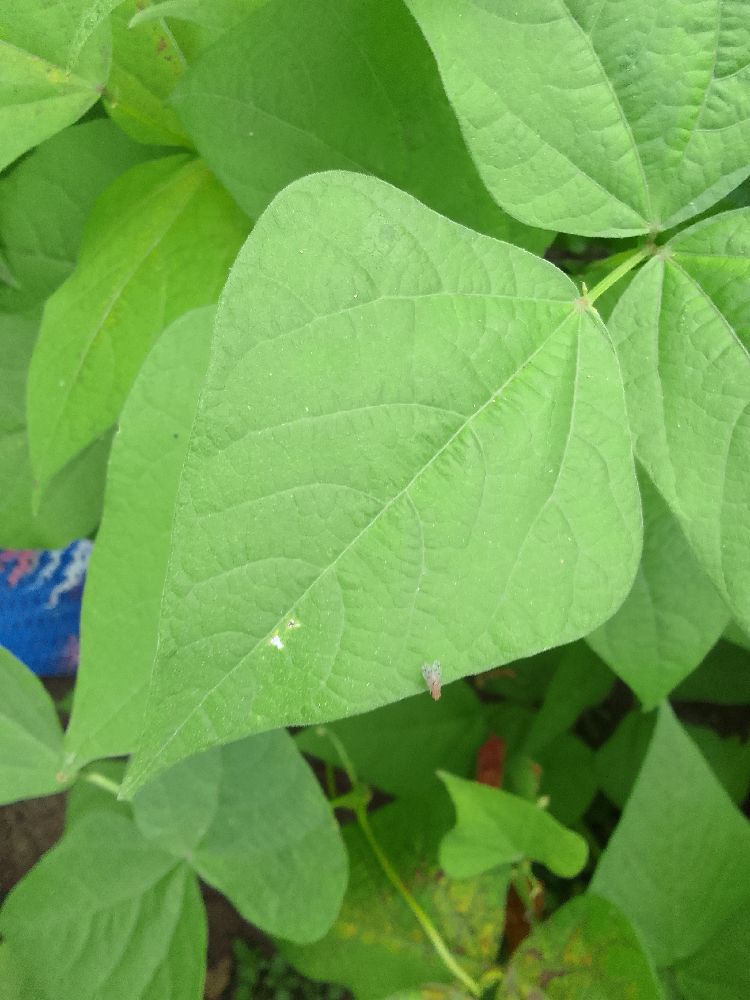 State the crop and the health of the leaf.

common bean, healthy
